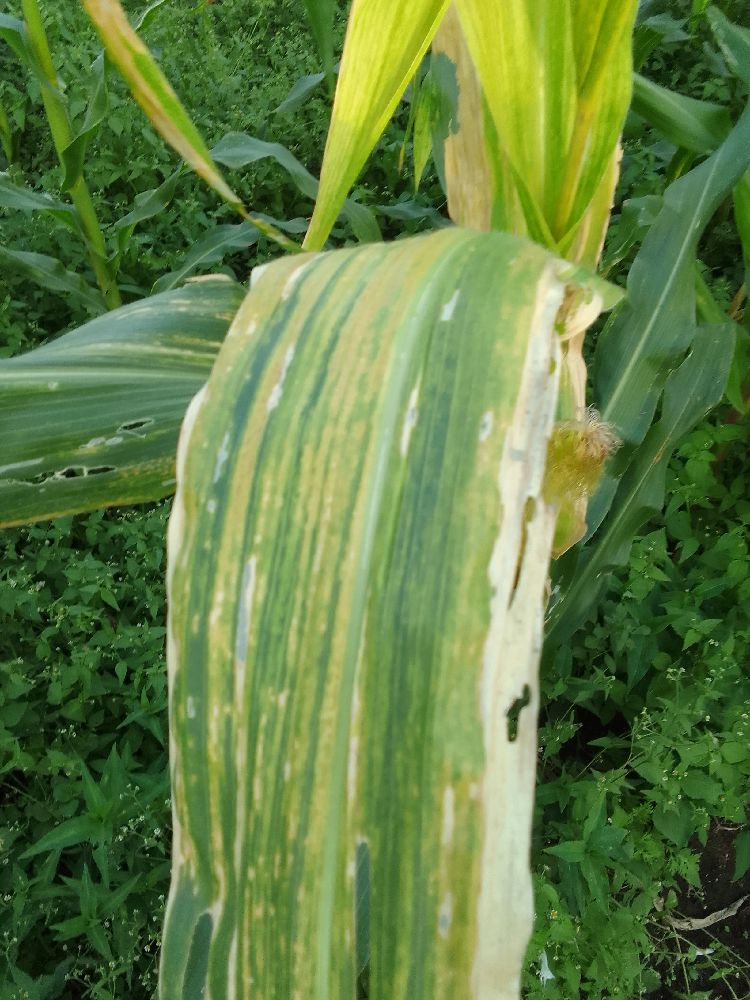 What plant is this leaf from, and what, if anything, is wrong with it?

maize, maize lethal necrosis
